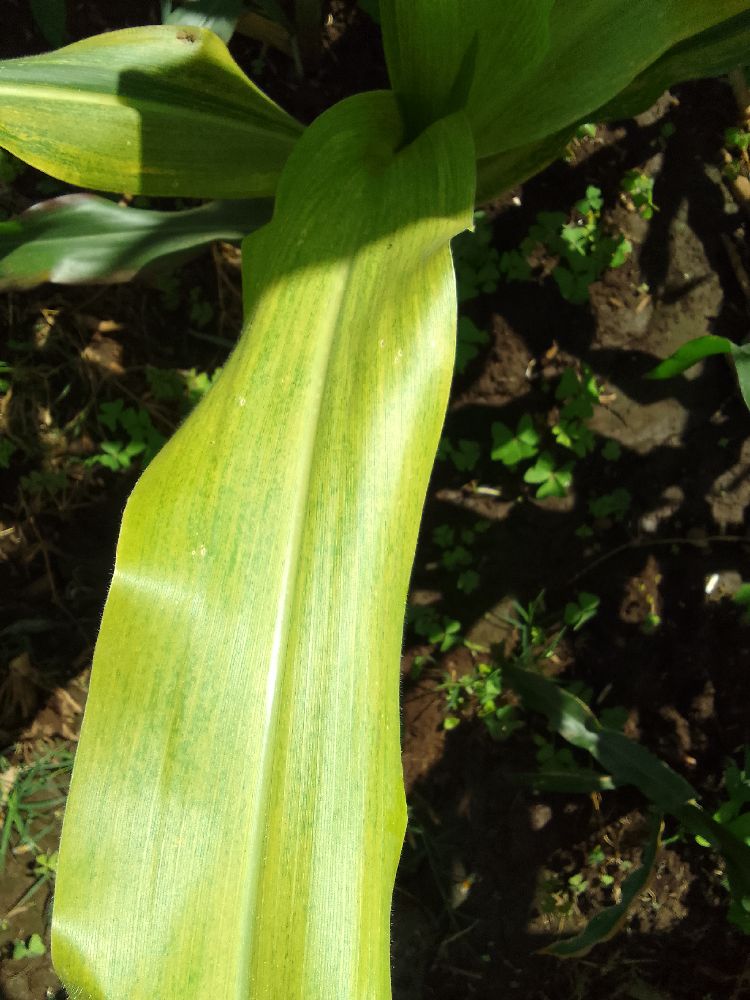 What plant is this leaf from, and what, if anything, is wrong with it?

maize, maize lethal necrosis
